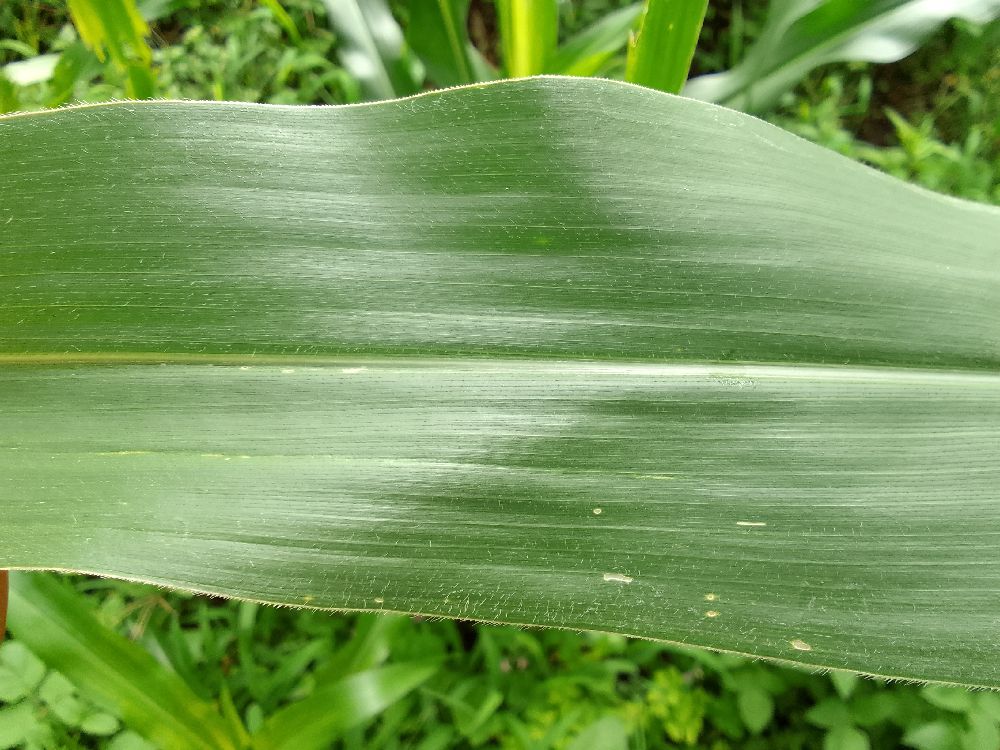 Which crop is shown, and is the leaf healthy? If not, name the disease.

maize, healthy
